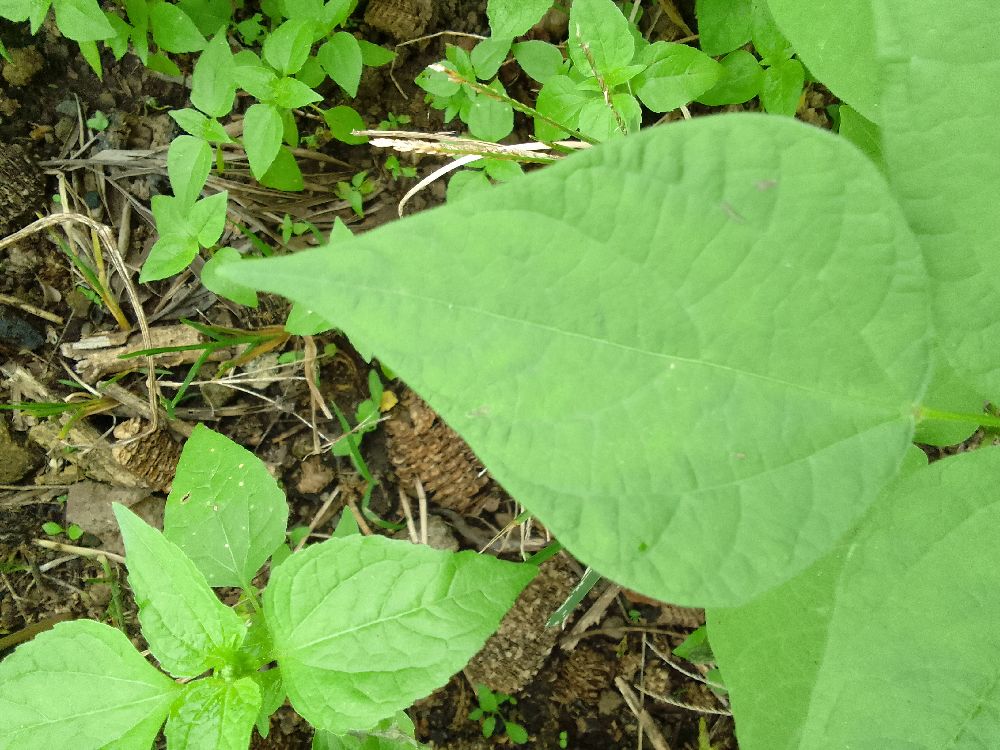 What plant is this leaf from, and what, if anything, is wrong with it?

common bean, healthy
